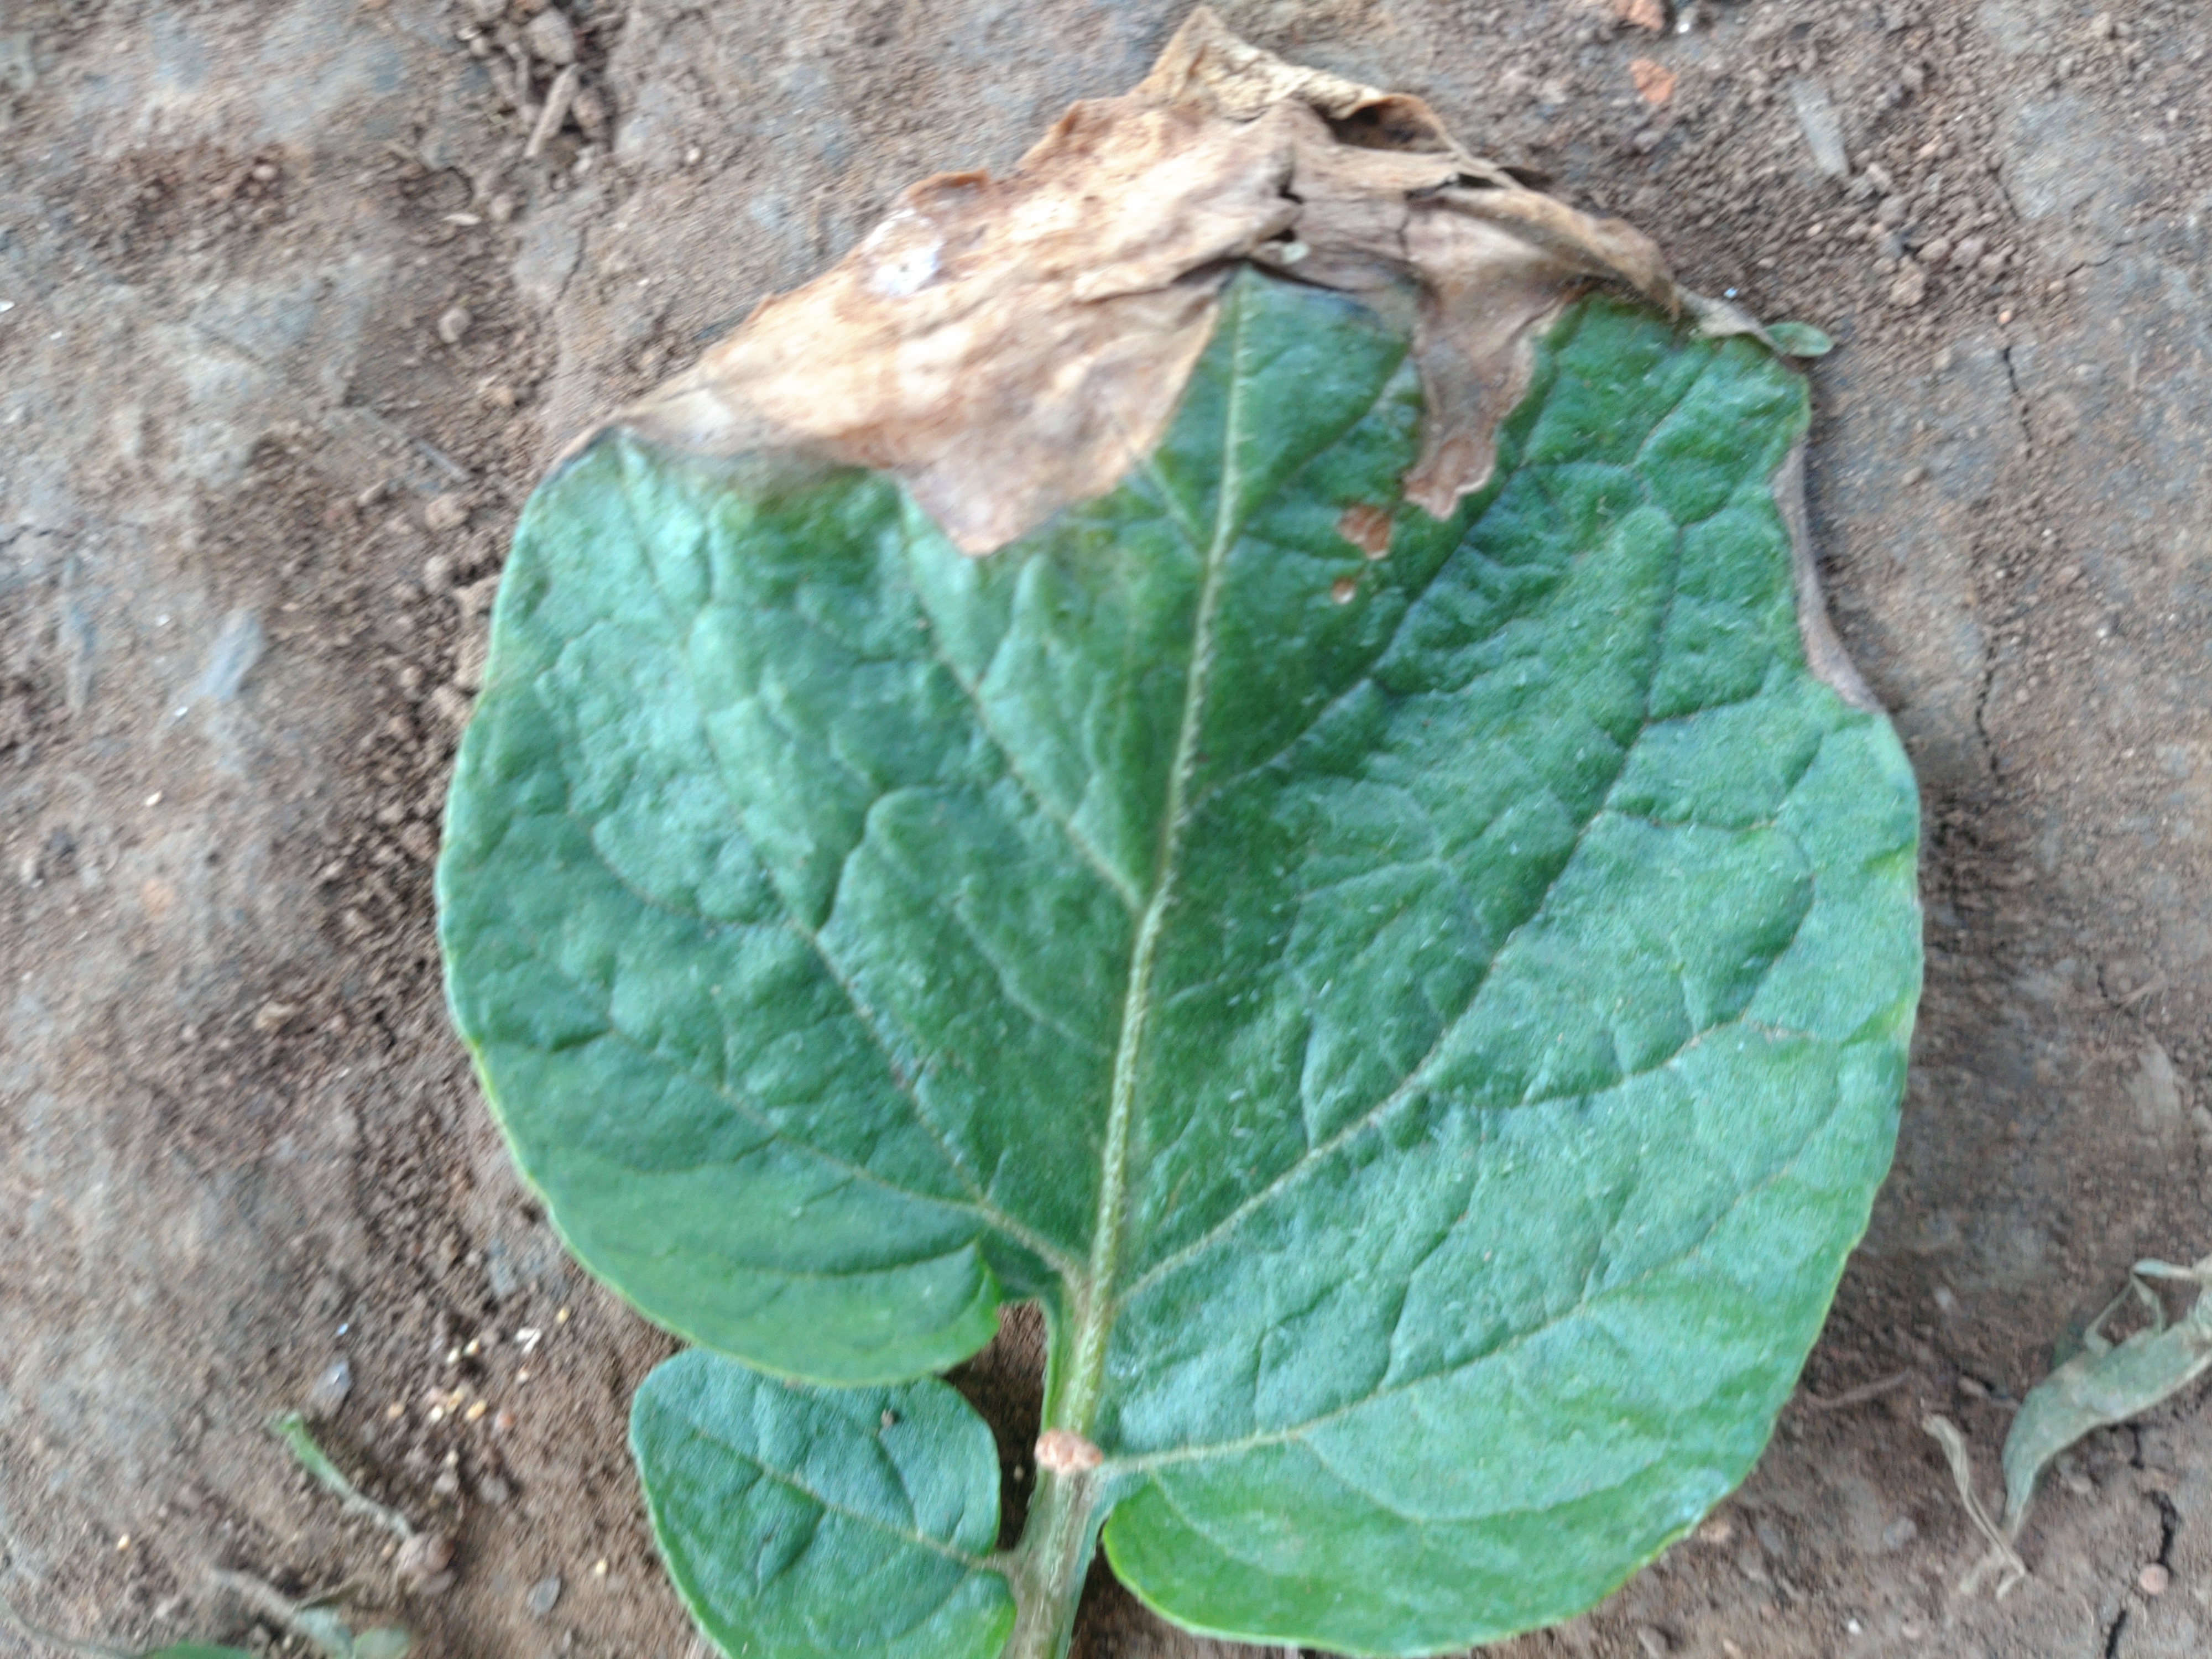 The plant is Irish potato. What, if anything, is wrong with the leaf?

early blight
